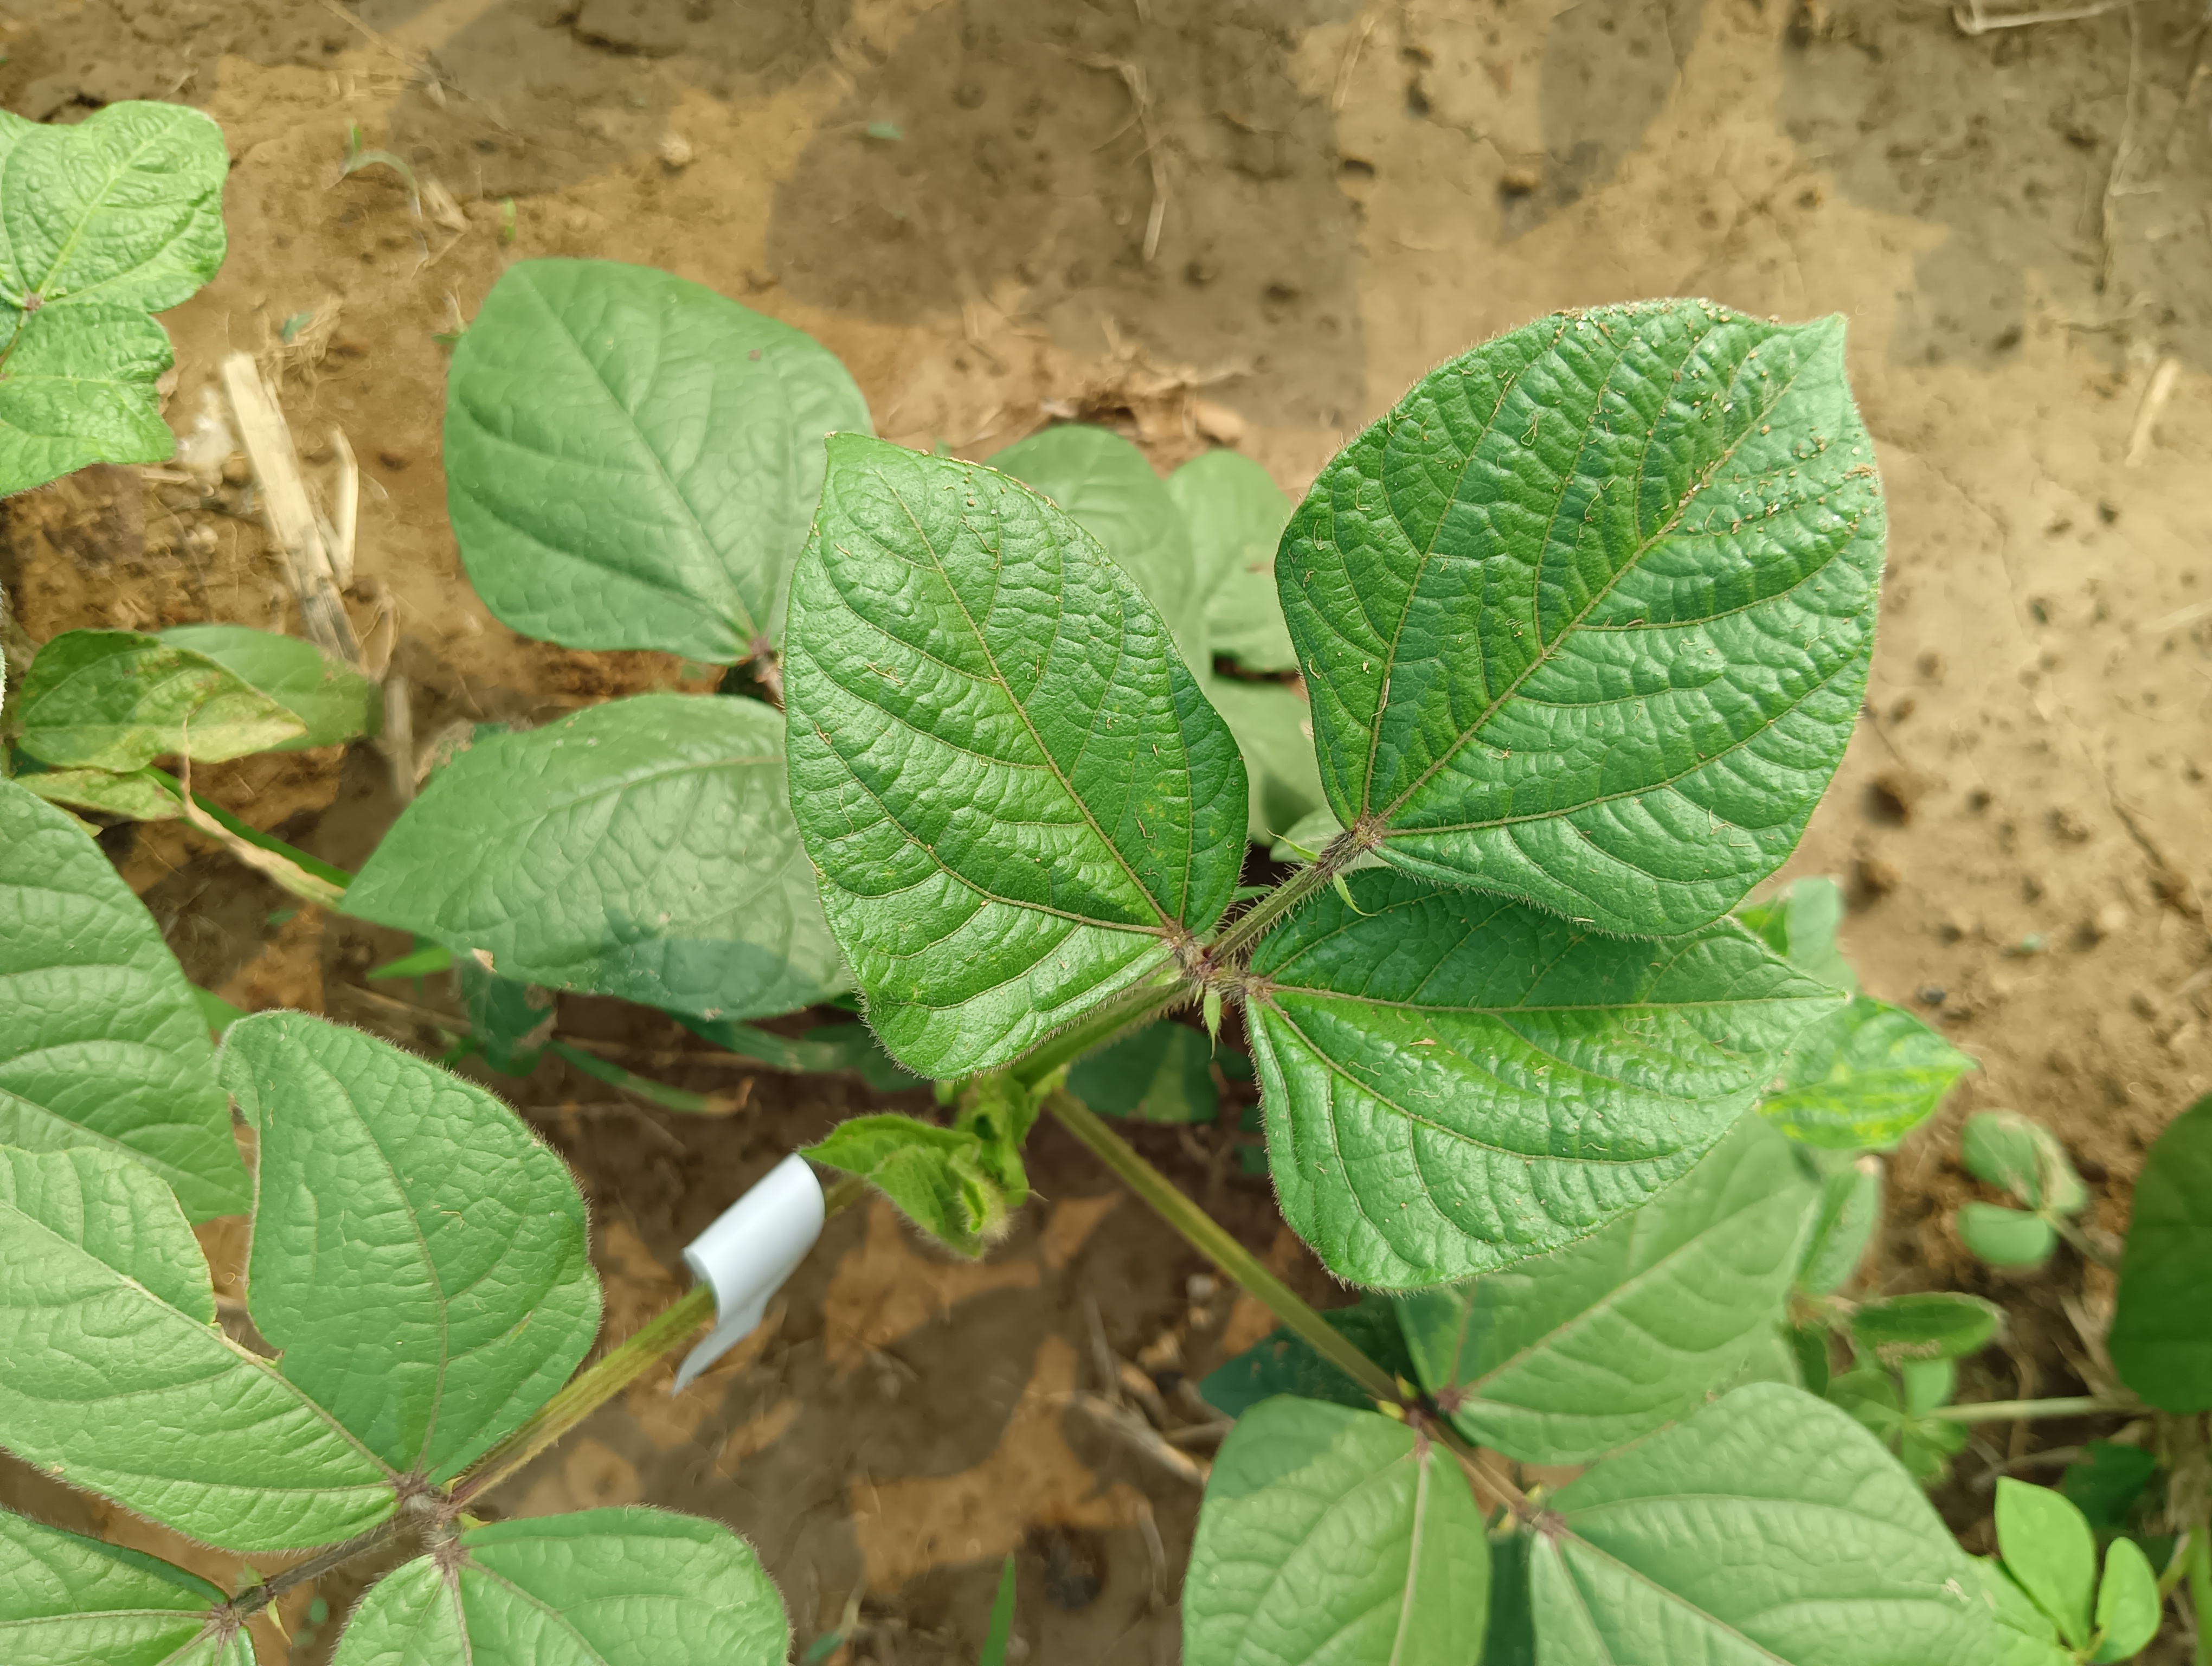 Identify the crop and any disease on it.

mungbean, healthy
